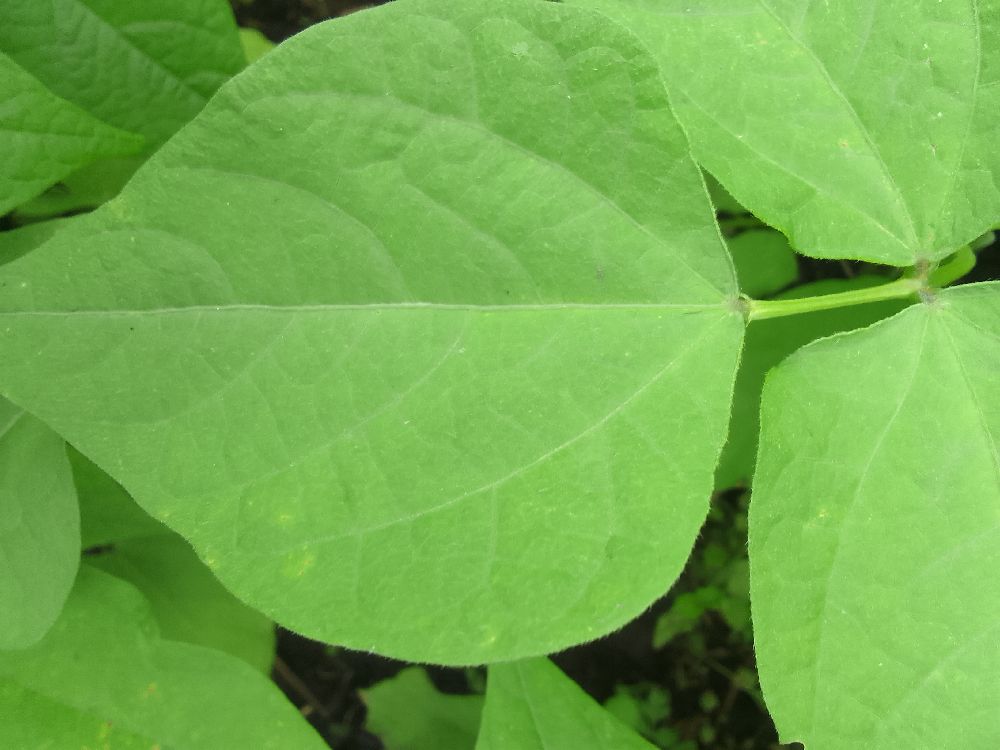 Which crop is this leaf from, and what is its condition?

common bean, healthy
